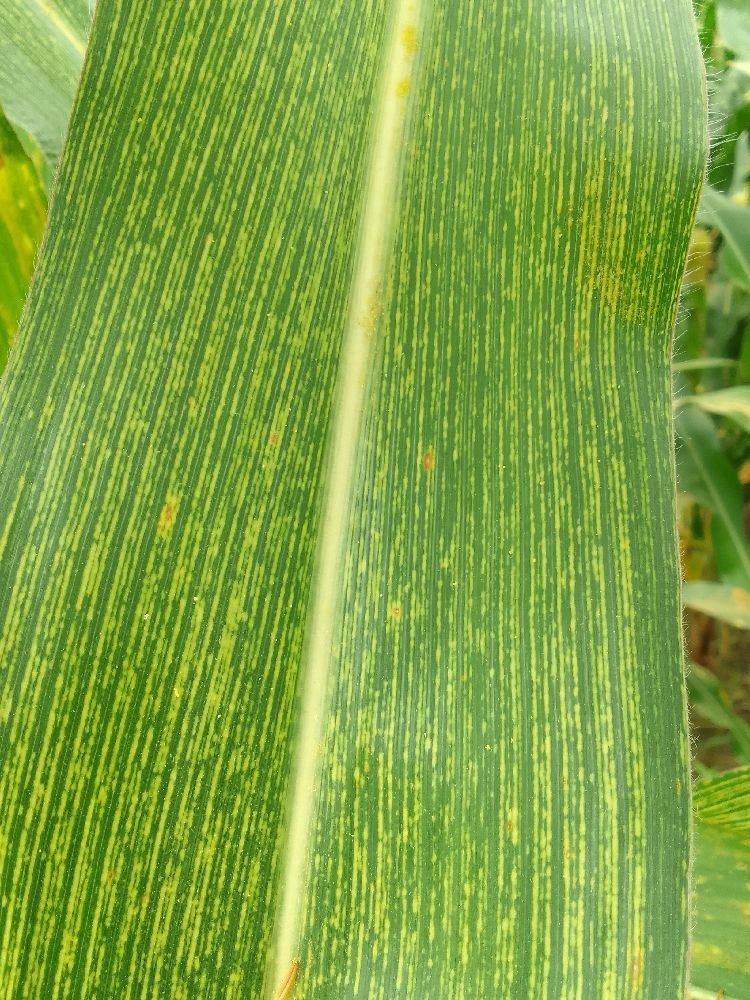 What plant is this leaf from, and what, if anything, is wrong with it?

maize, maize streak virus
